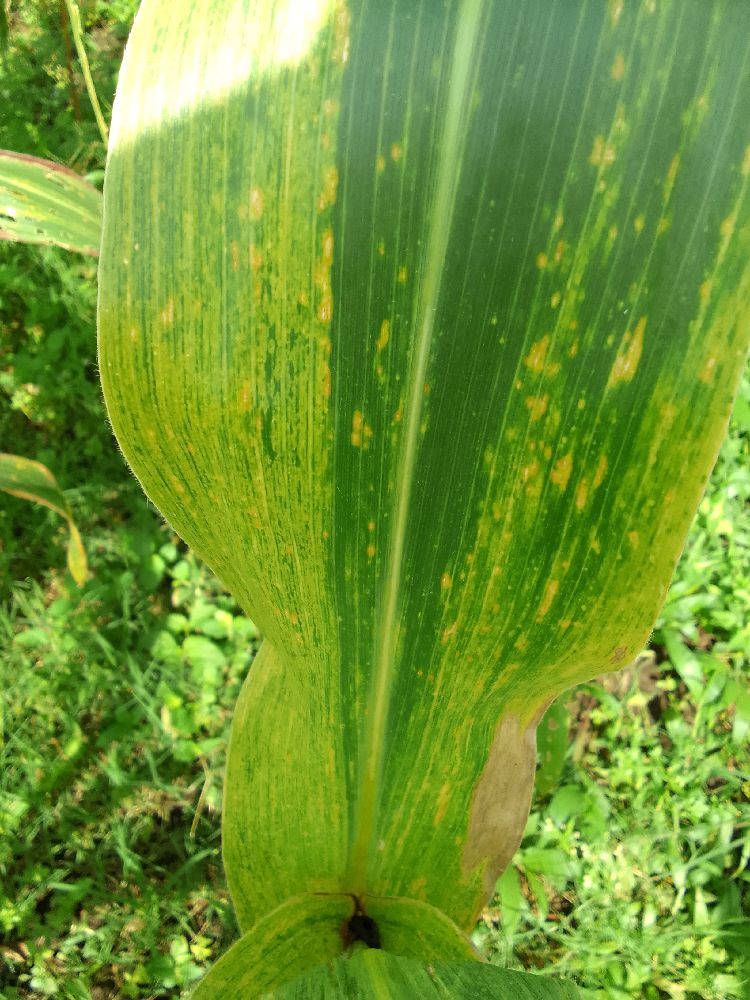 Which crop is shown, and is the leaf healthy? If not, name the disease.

maize, maize lethal necrosis
